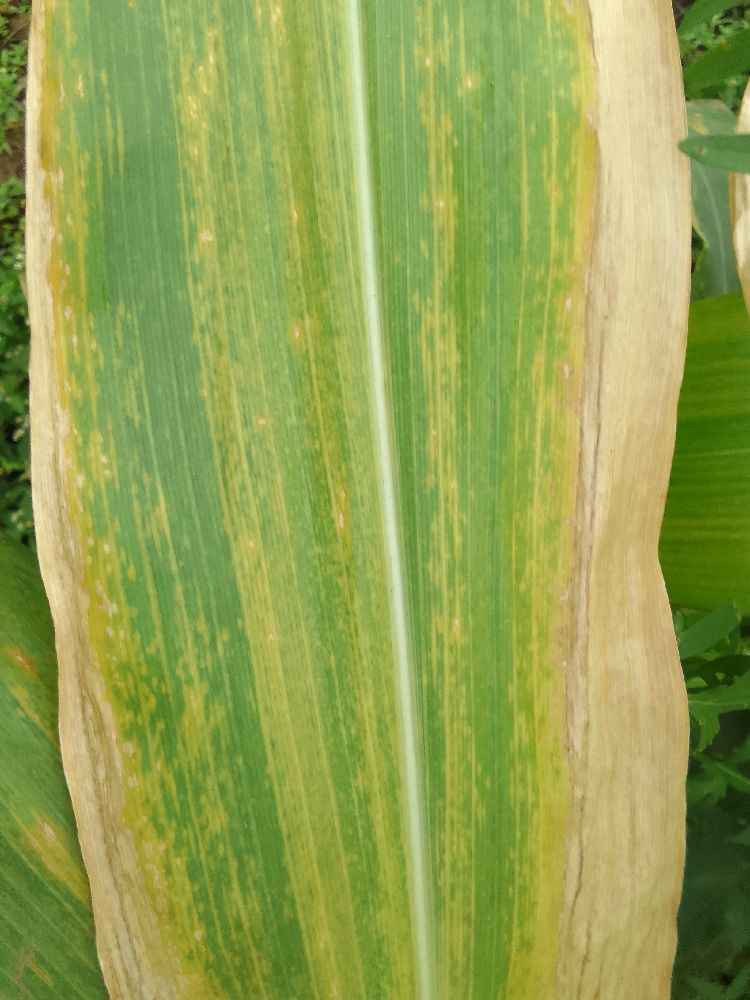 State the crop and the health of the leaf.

maize, maize lethal necrosis
